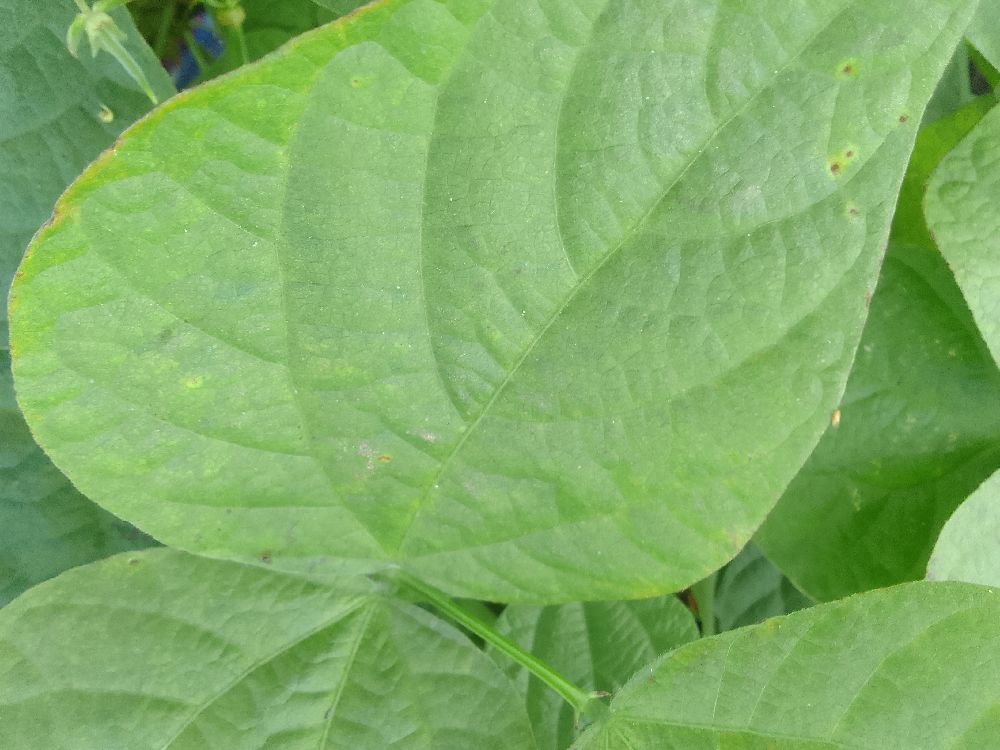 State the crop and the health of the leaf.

common bean, healthy
